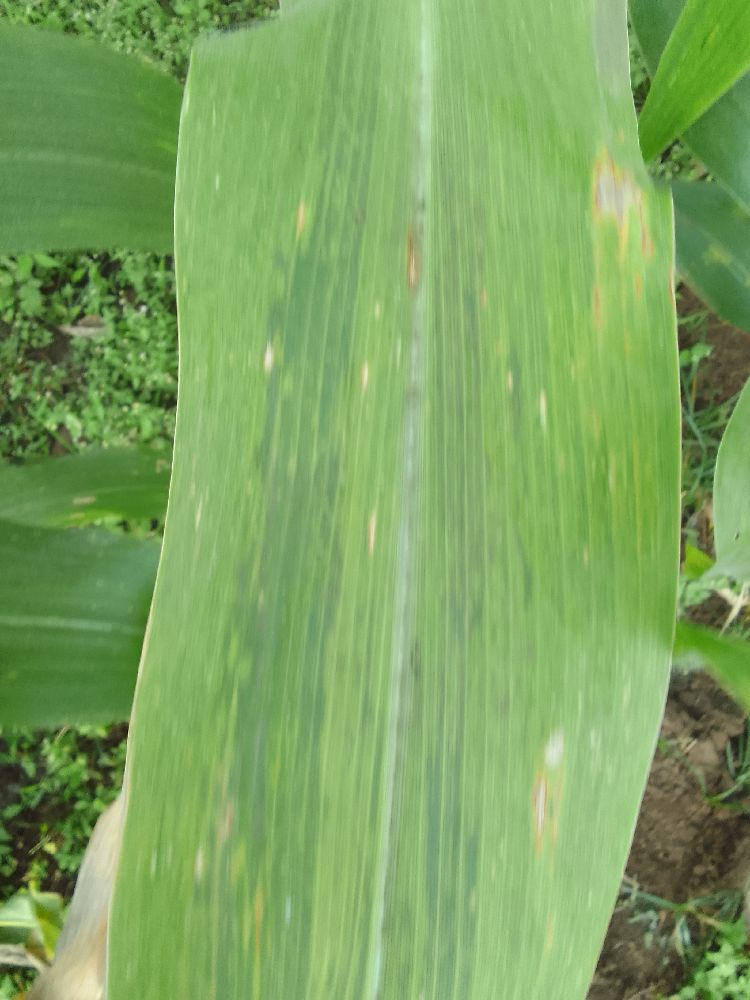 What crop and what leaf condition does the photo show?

maize, maize lethal necrosis
